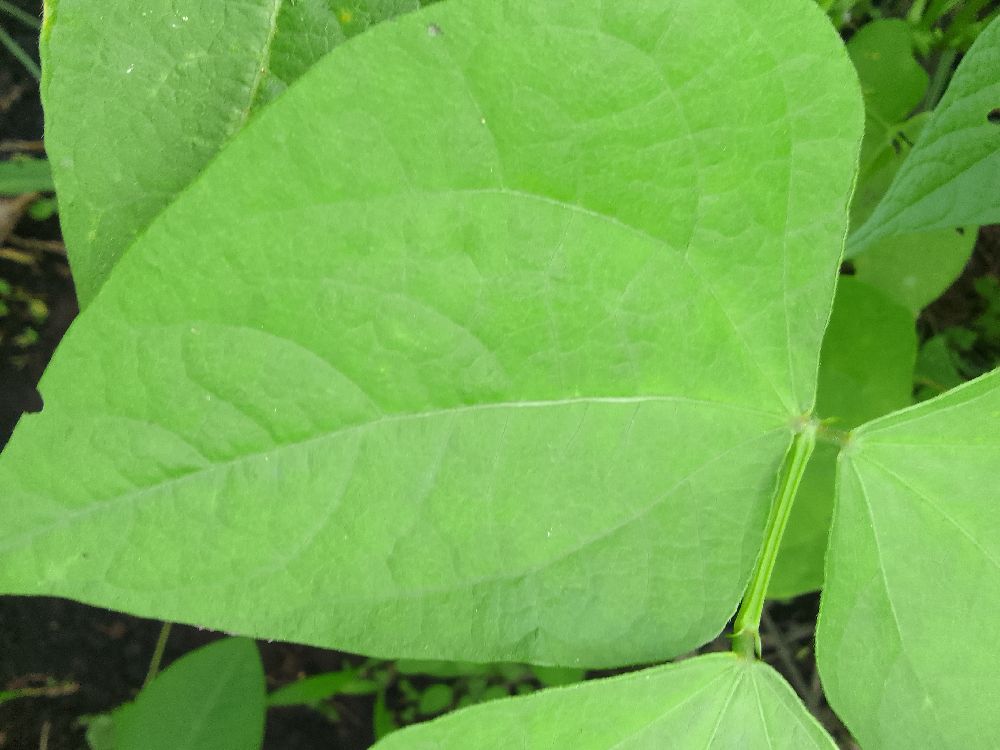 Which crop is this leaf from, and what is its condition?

common bean, healthy
